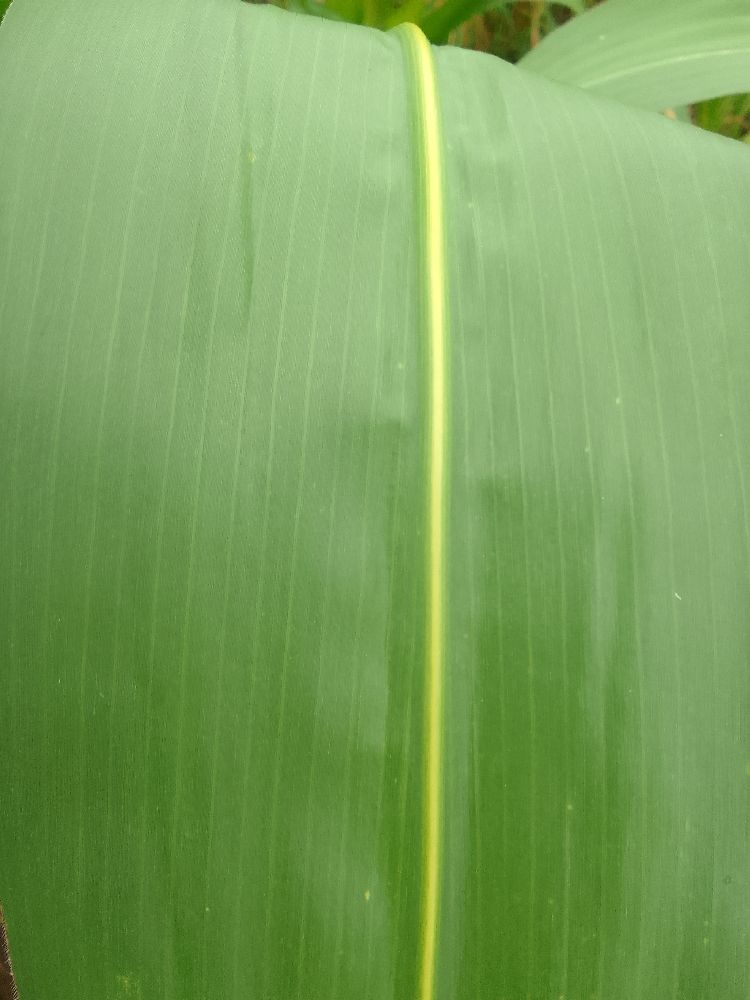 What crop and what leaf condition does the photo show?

maize, healthy
